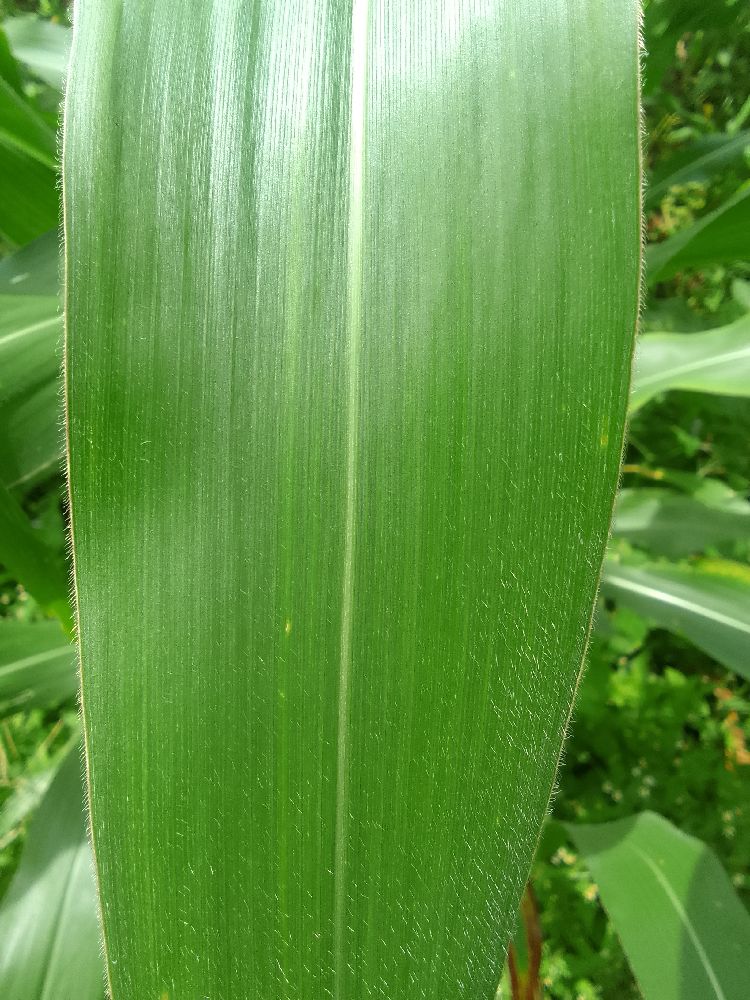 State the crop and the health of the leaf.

maize, healthy
